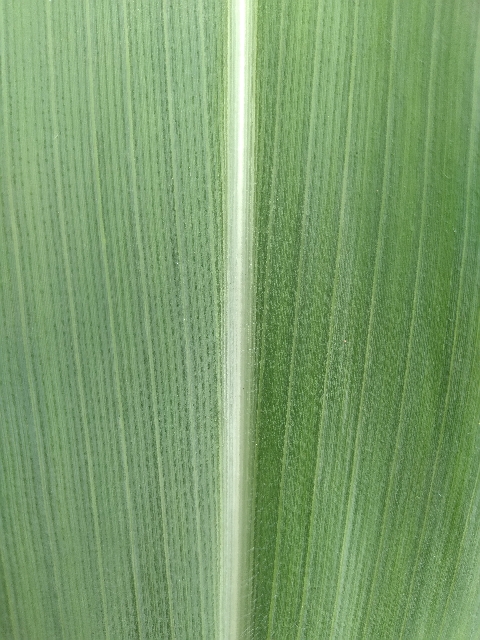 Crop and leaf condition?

maize, healthy
